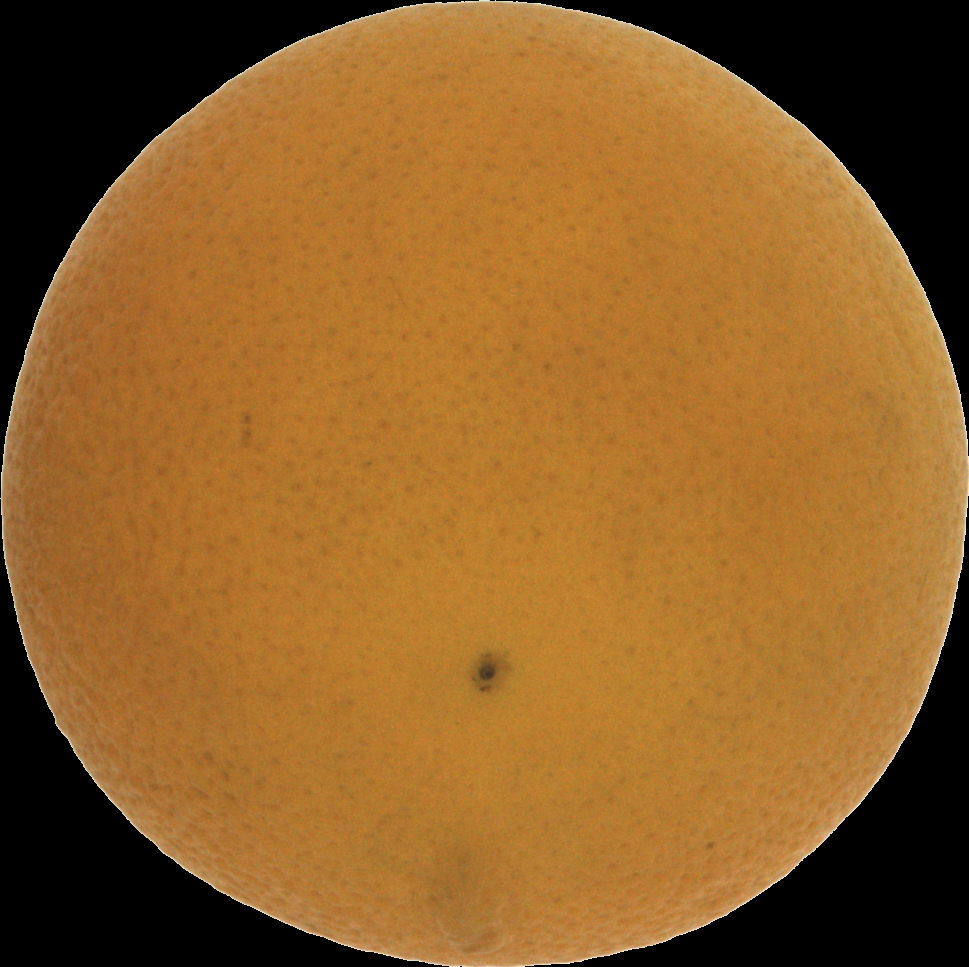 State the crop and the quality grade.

orange, bad
